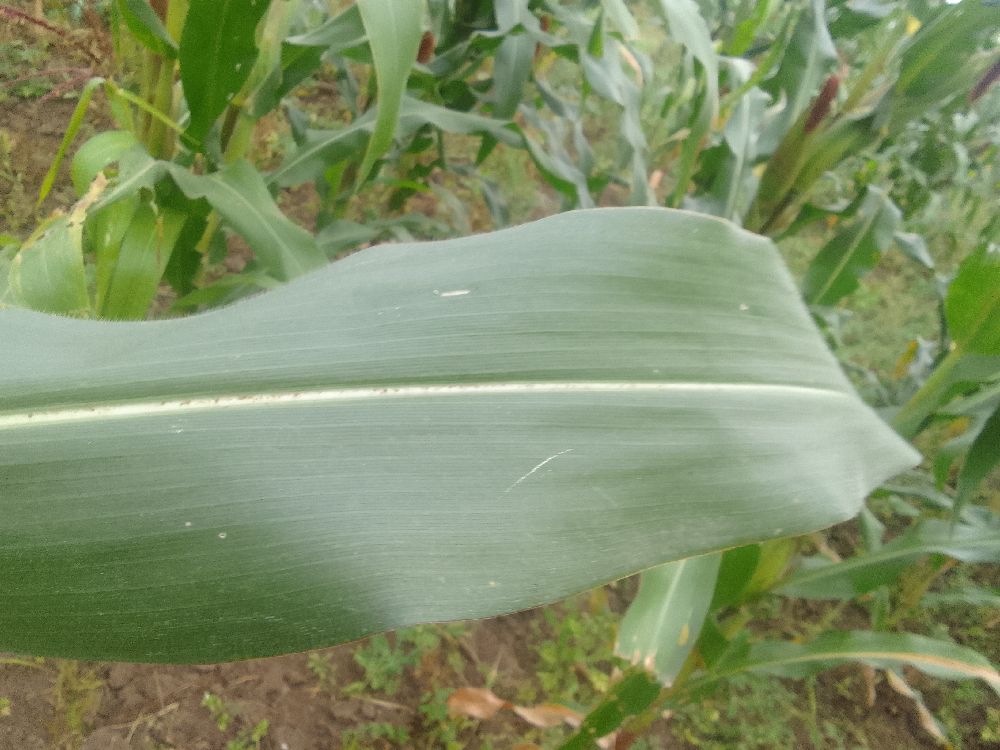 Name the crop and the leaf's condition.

maize, healthy
